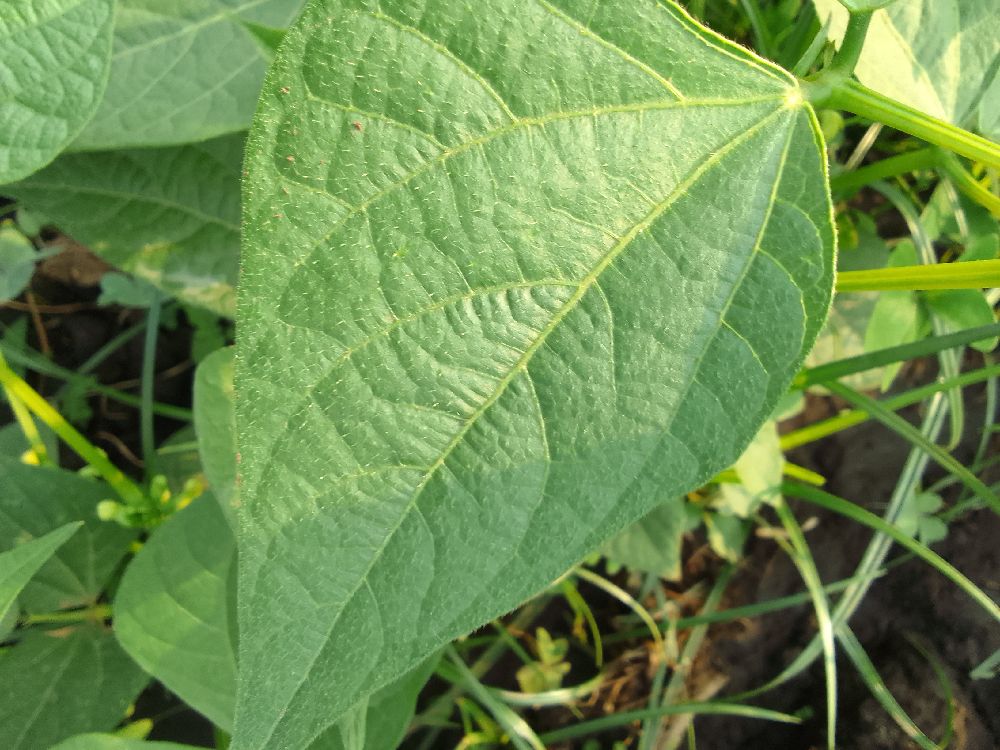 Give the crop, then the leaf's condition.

common bean, healthy
